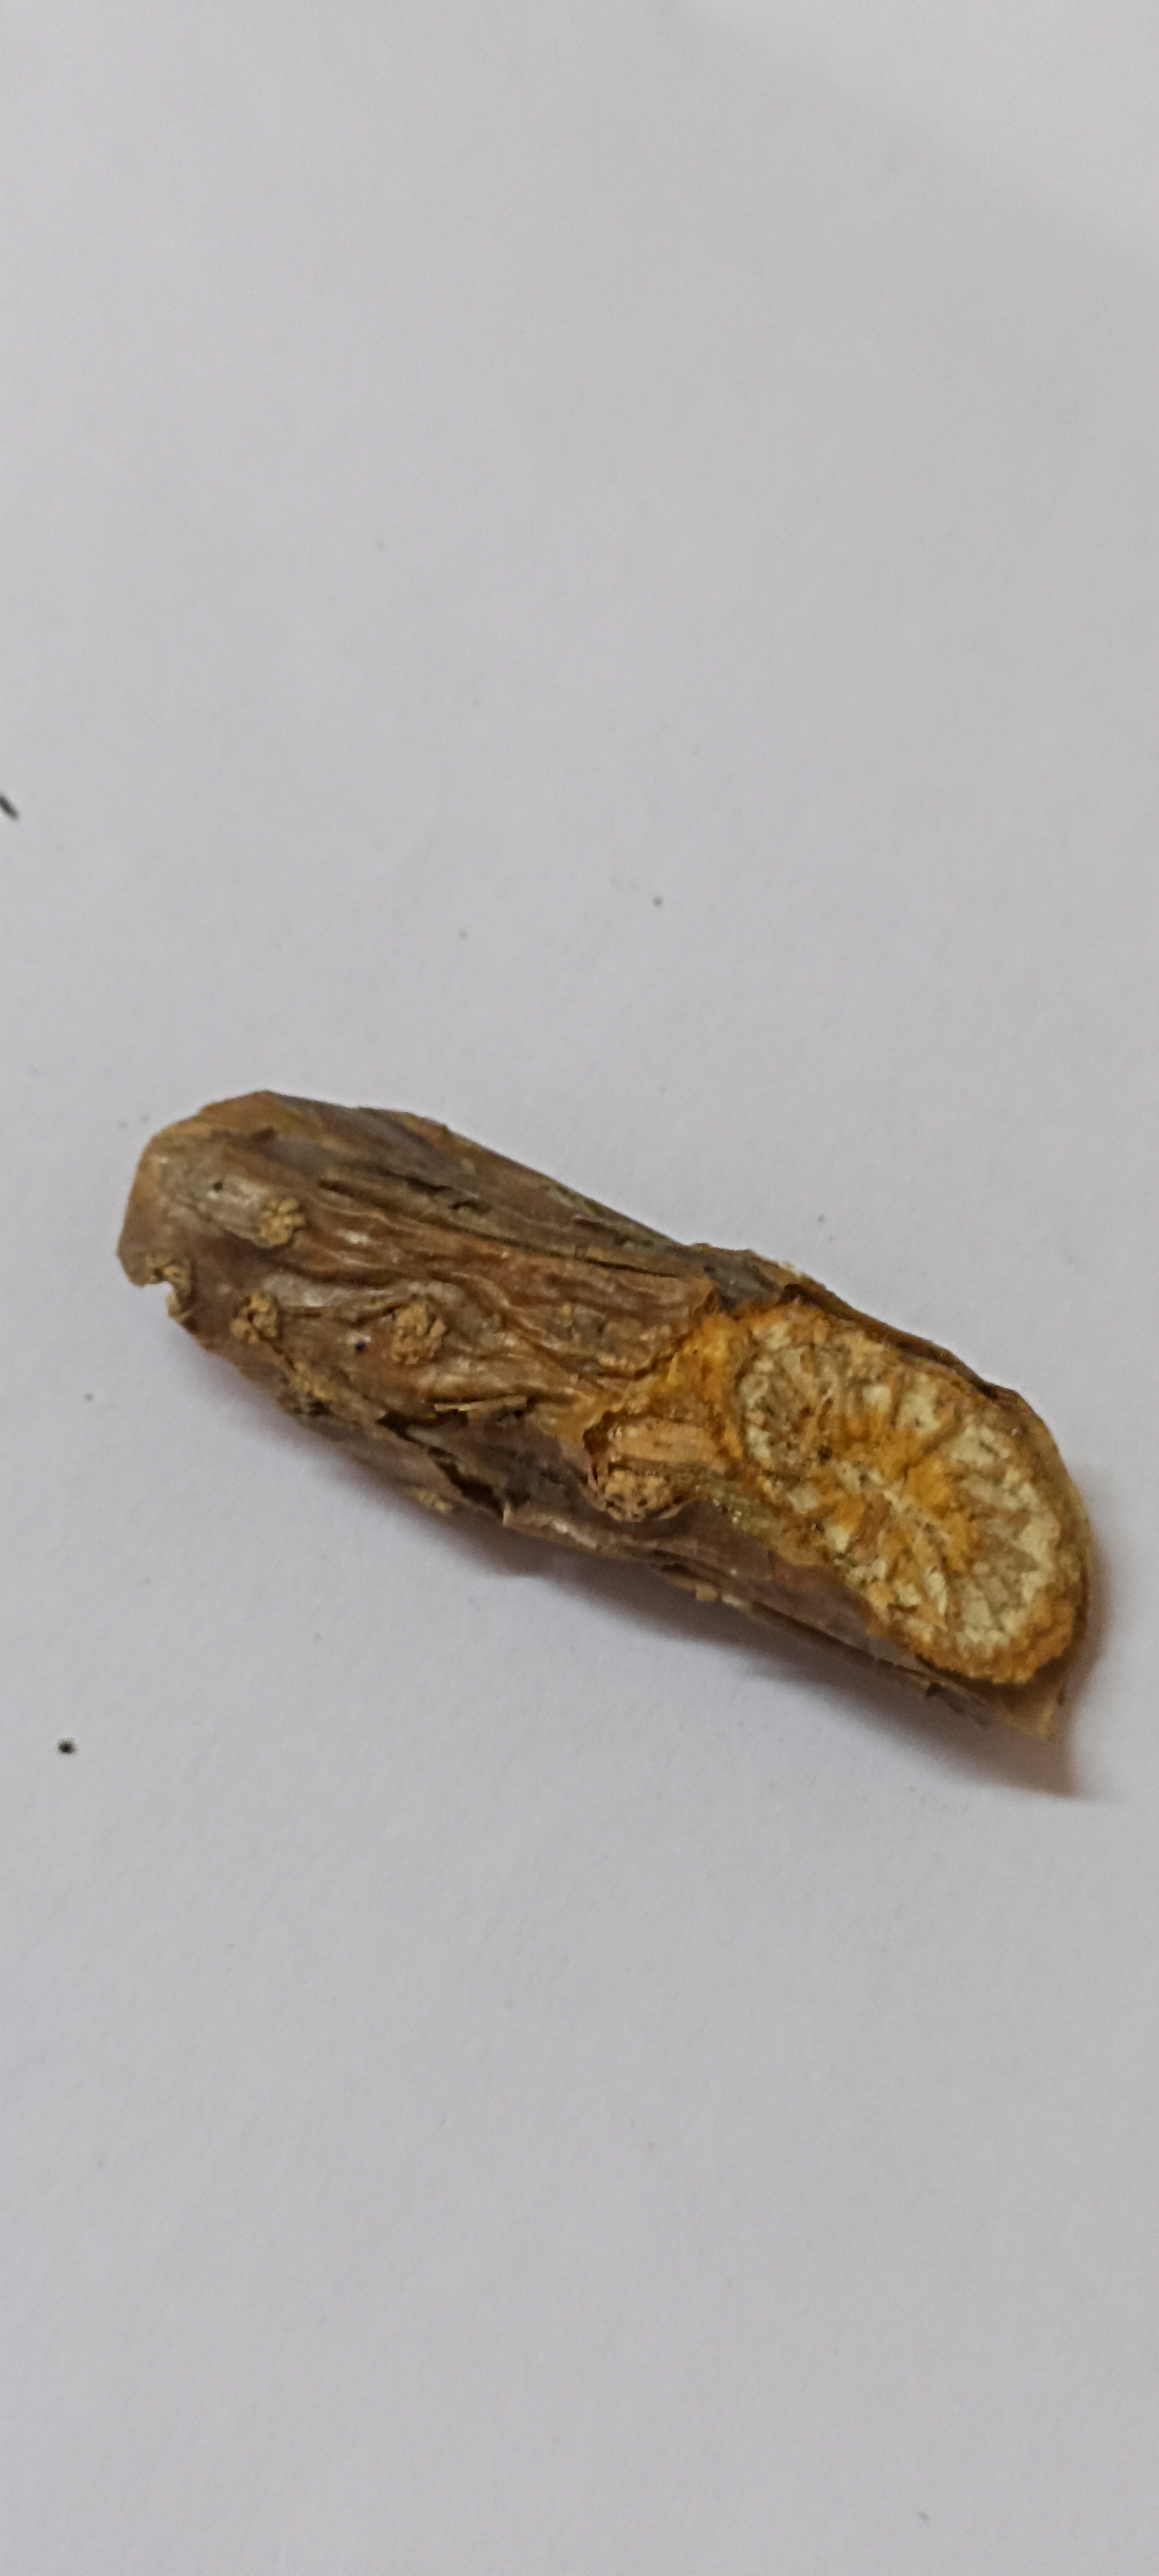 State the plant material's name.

gulvel
